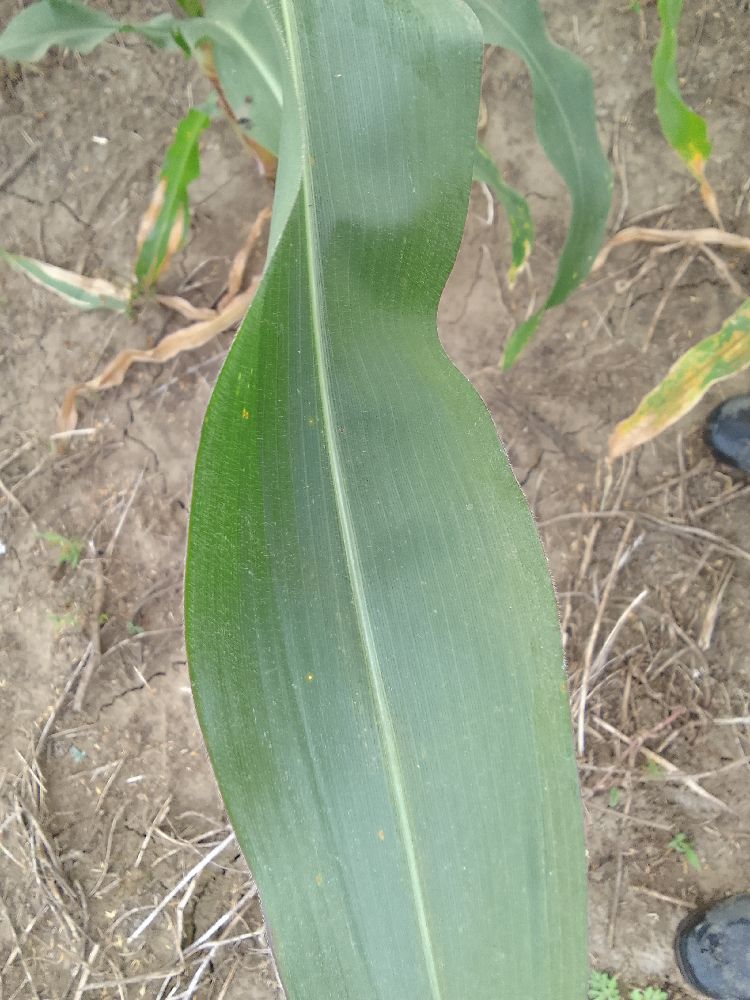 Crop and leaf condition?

maize, healthy
